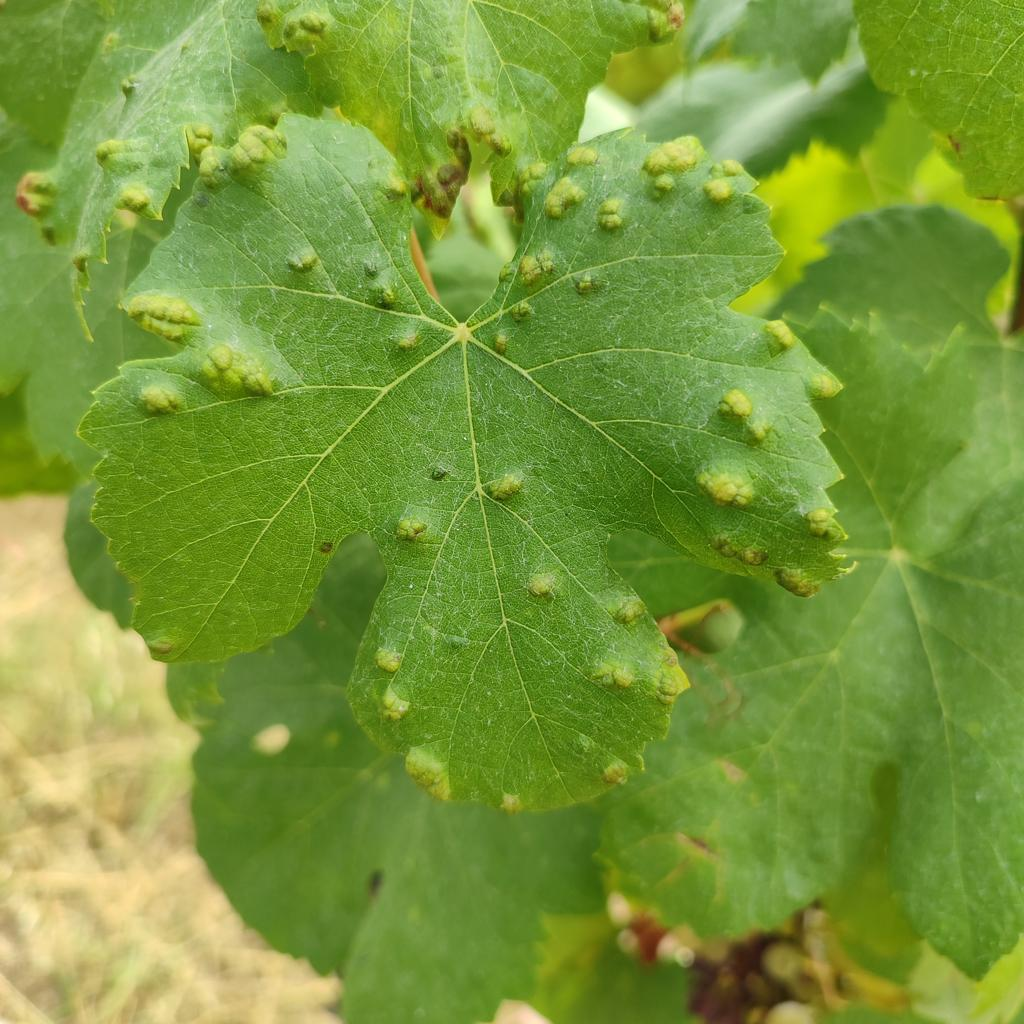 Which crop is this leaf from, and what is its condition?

grapevine, erineum mite
